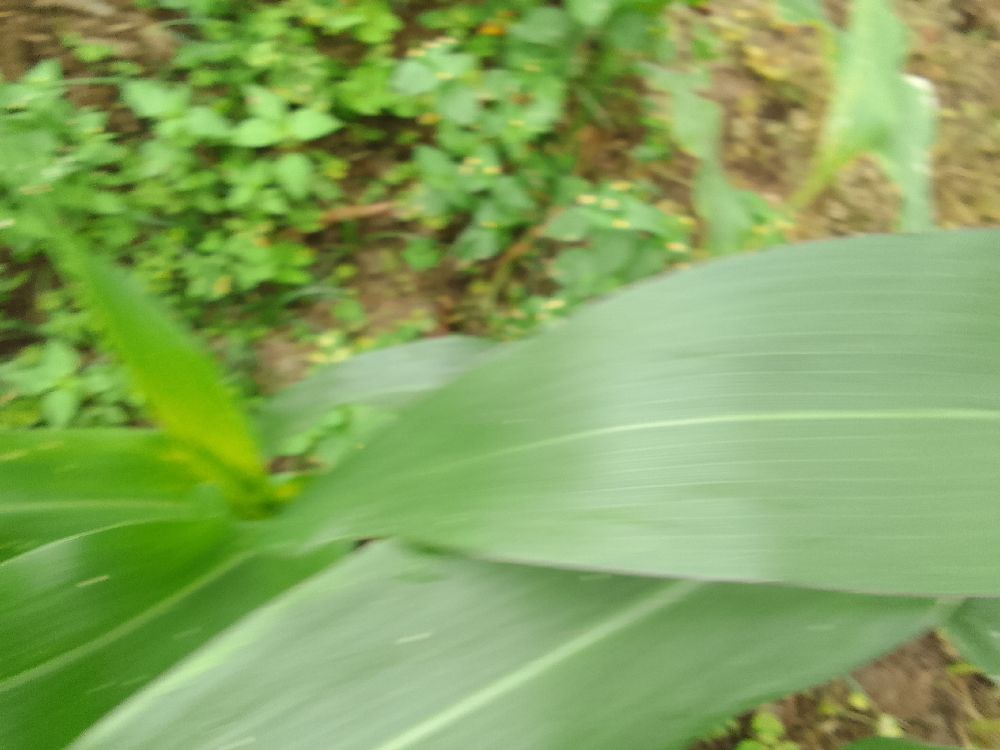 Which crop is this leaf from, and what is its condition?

maize, healthy
